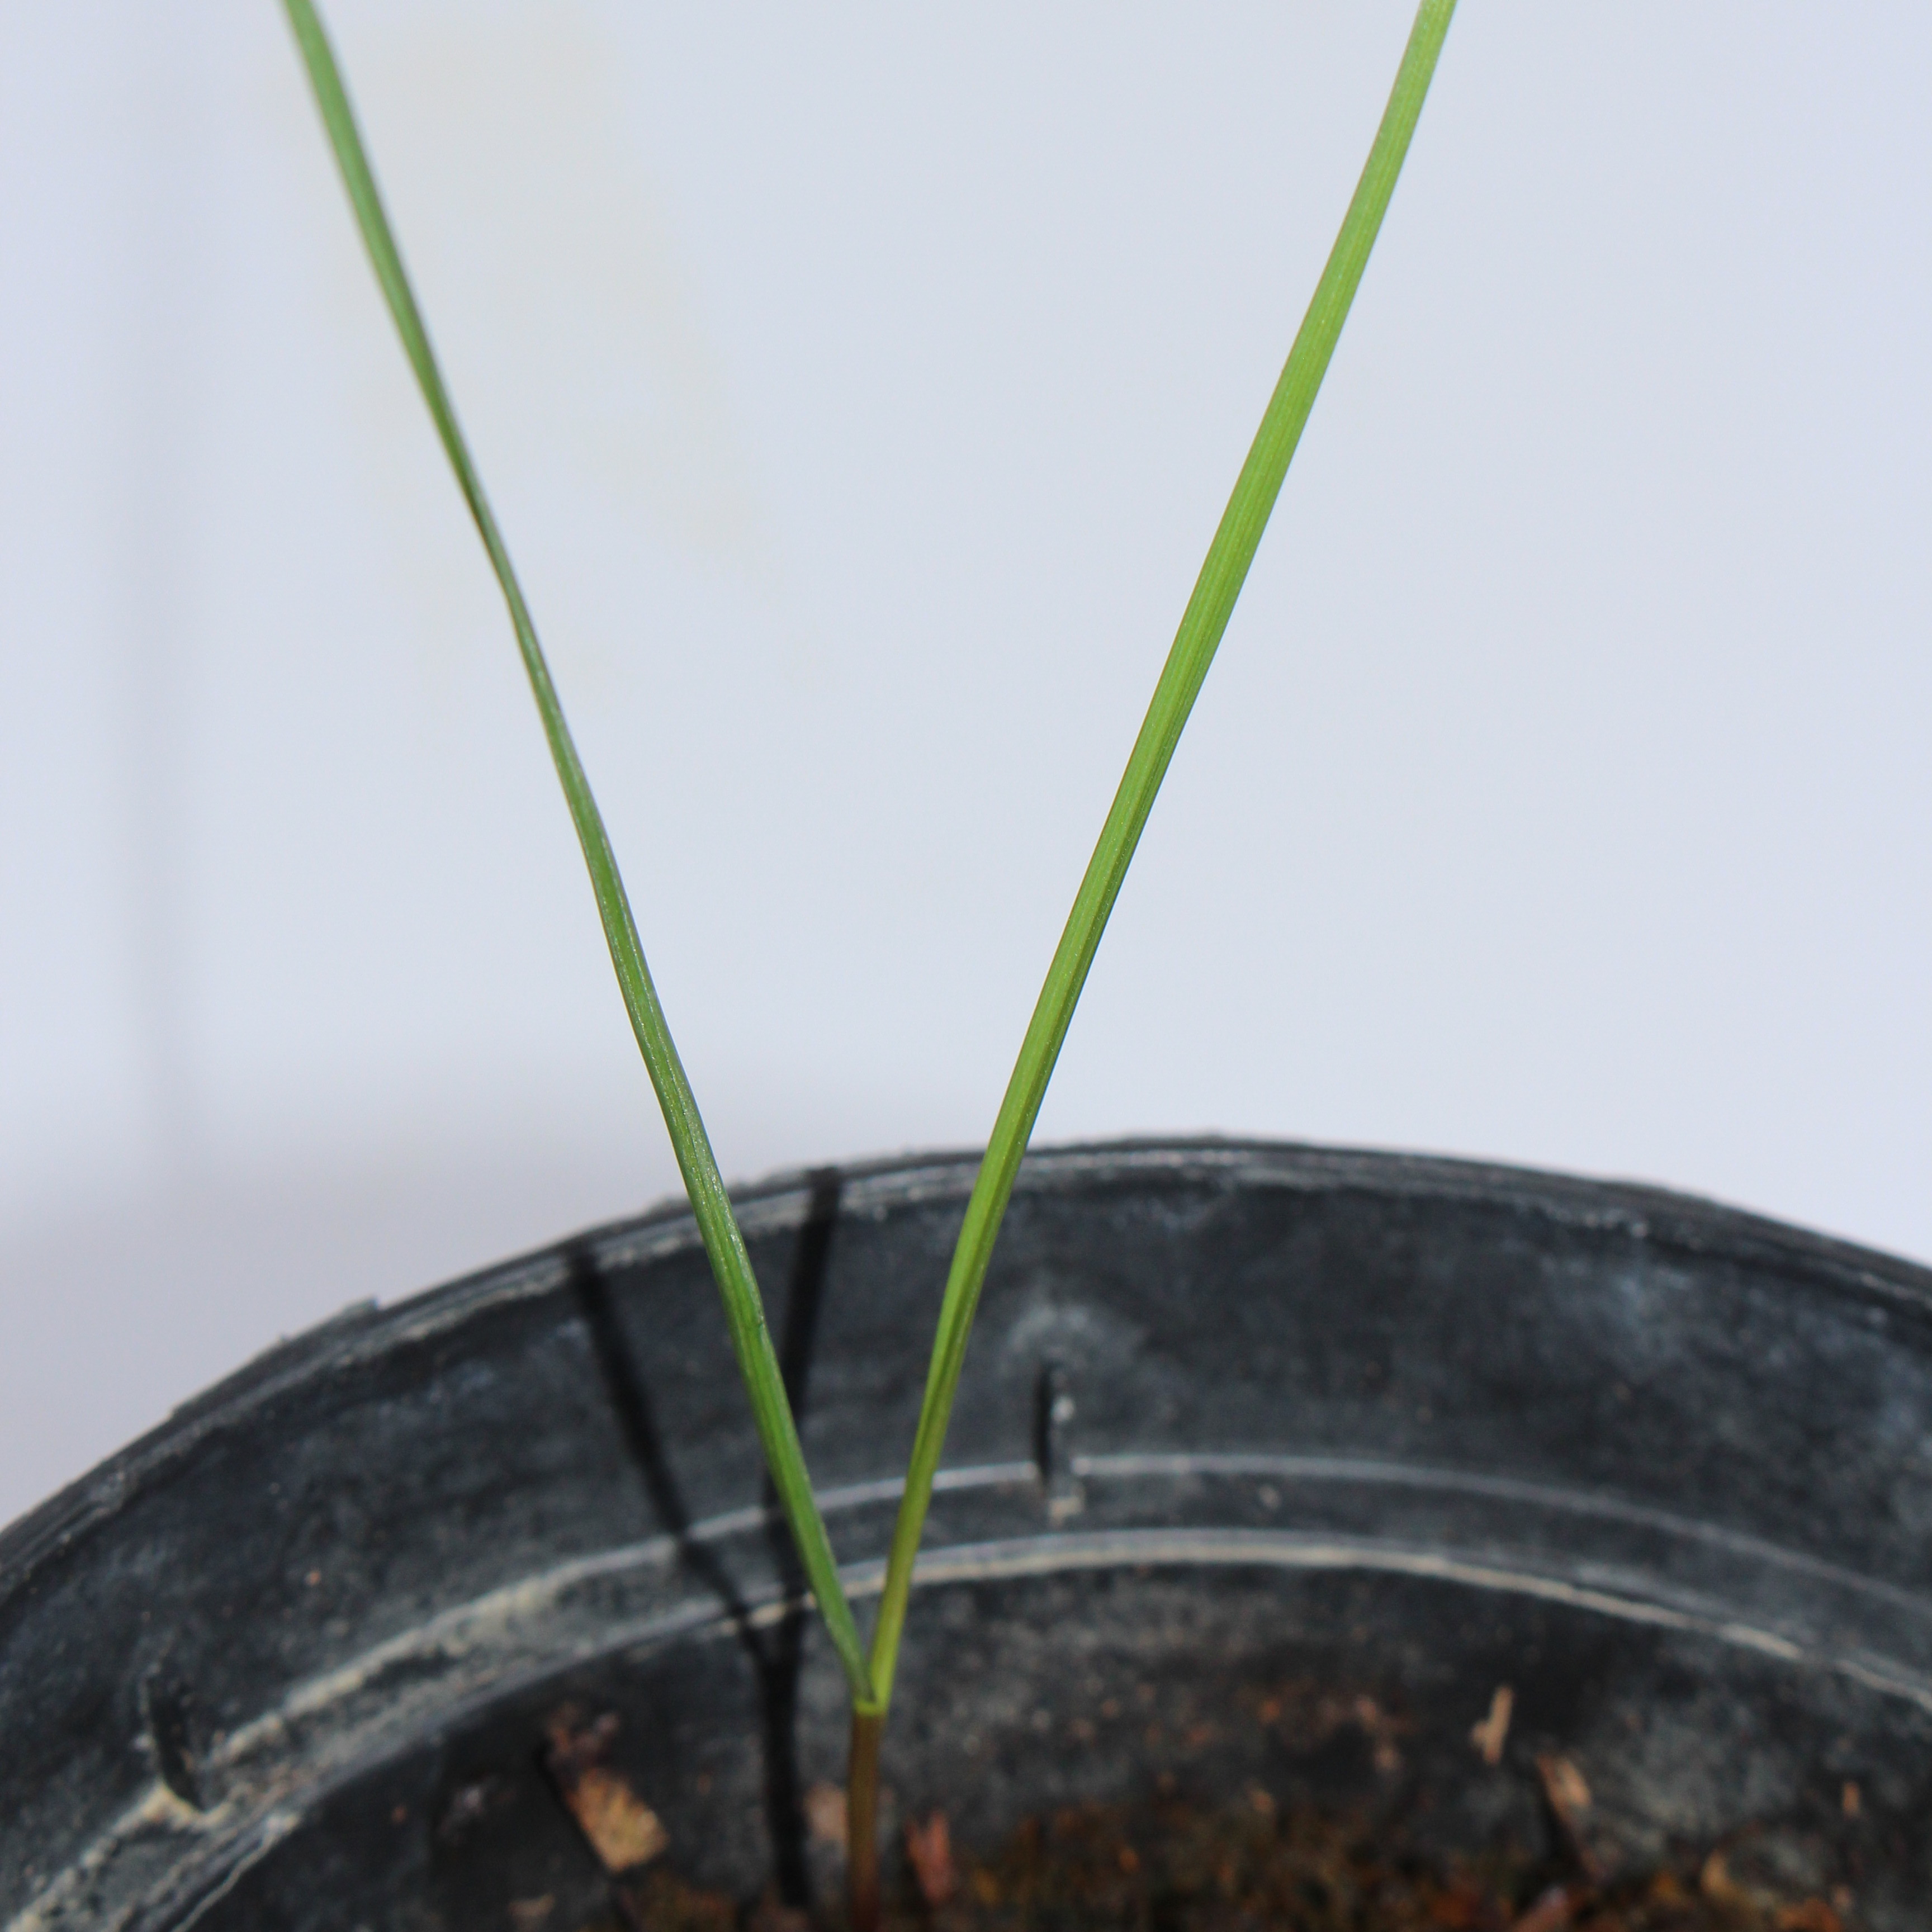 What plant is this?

Lolium multiflorum
